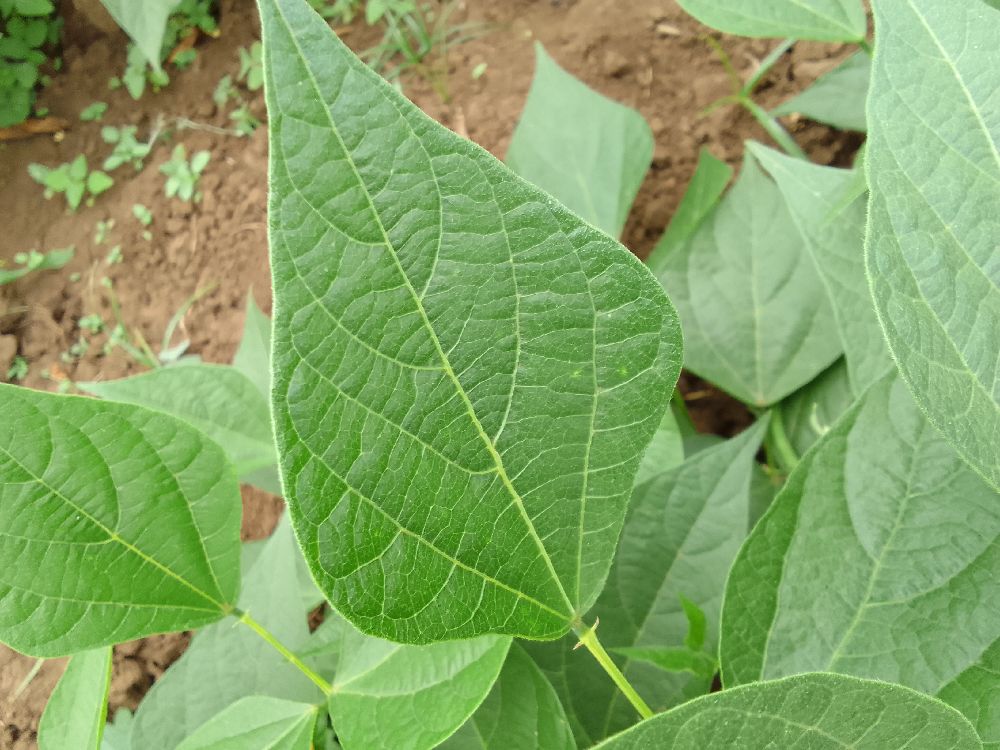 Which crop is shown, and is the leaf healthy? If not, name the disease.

common bean, healthy
